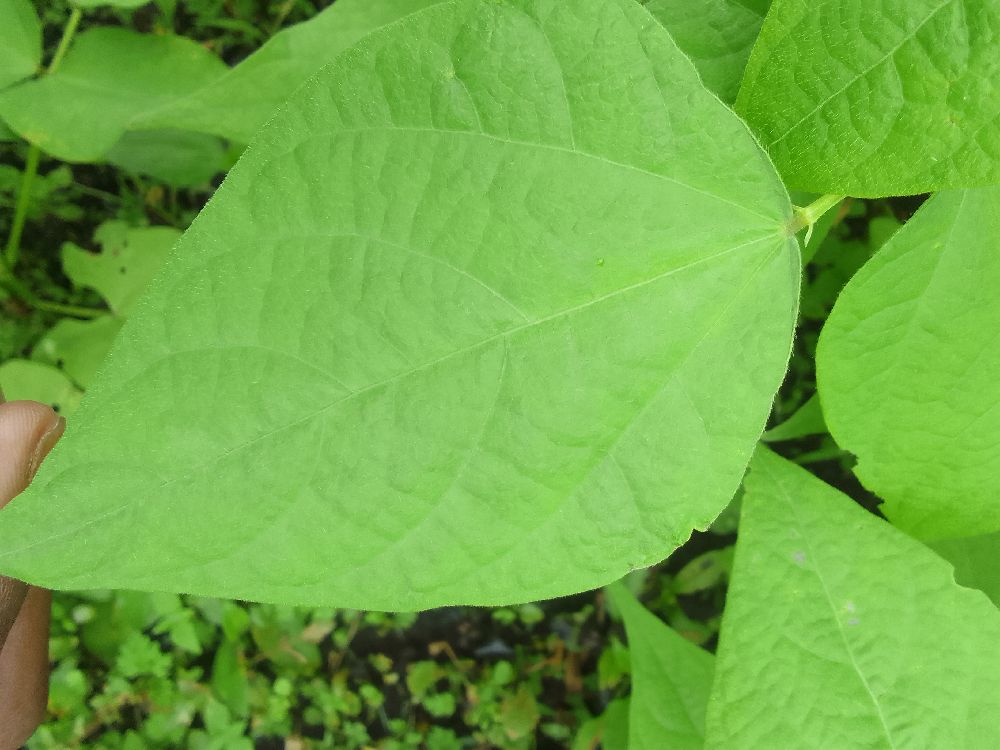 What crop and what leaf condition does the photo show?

common bean, healthy
